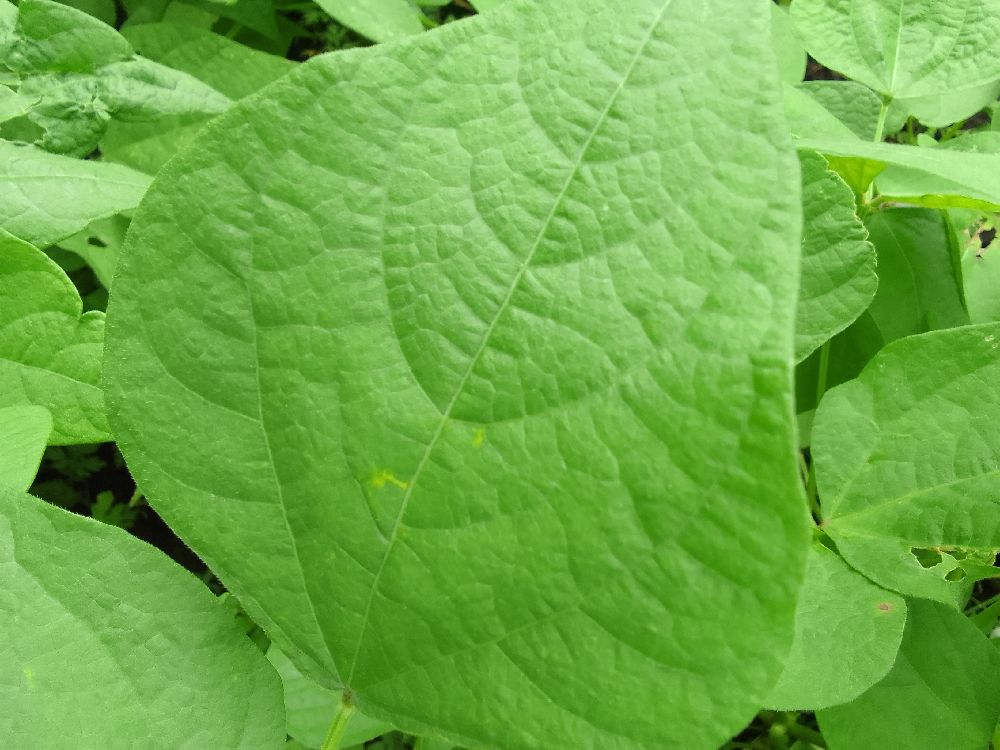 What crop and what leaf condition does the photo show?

common bean, healthy
